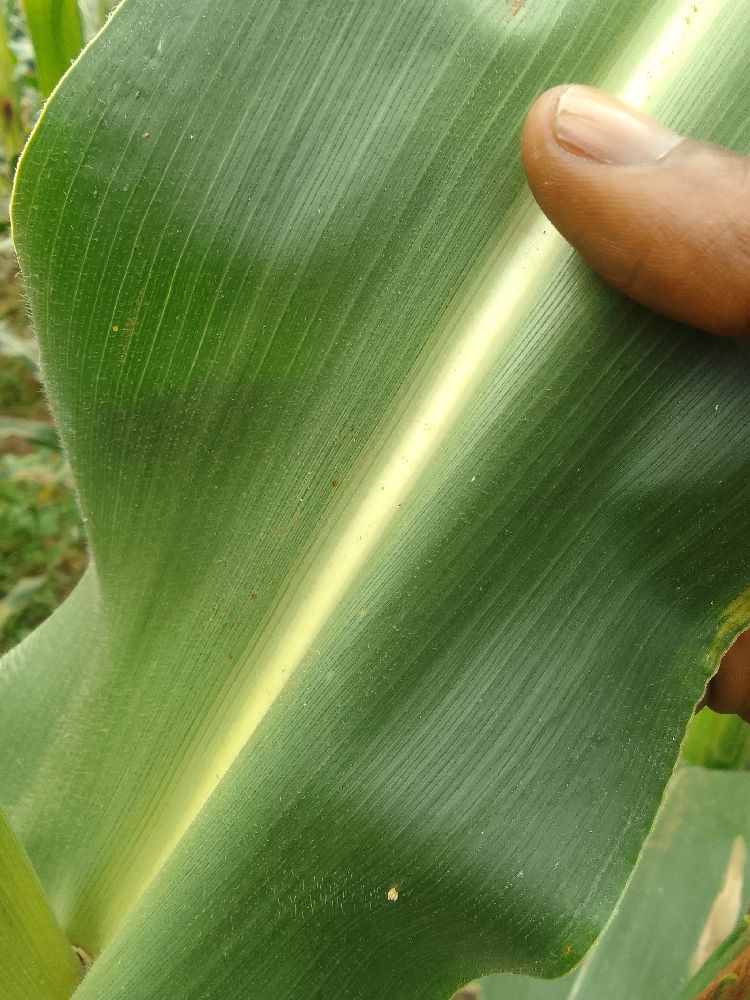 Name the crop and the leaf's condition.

maize, healthy
